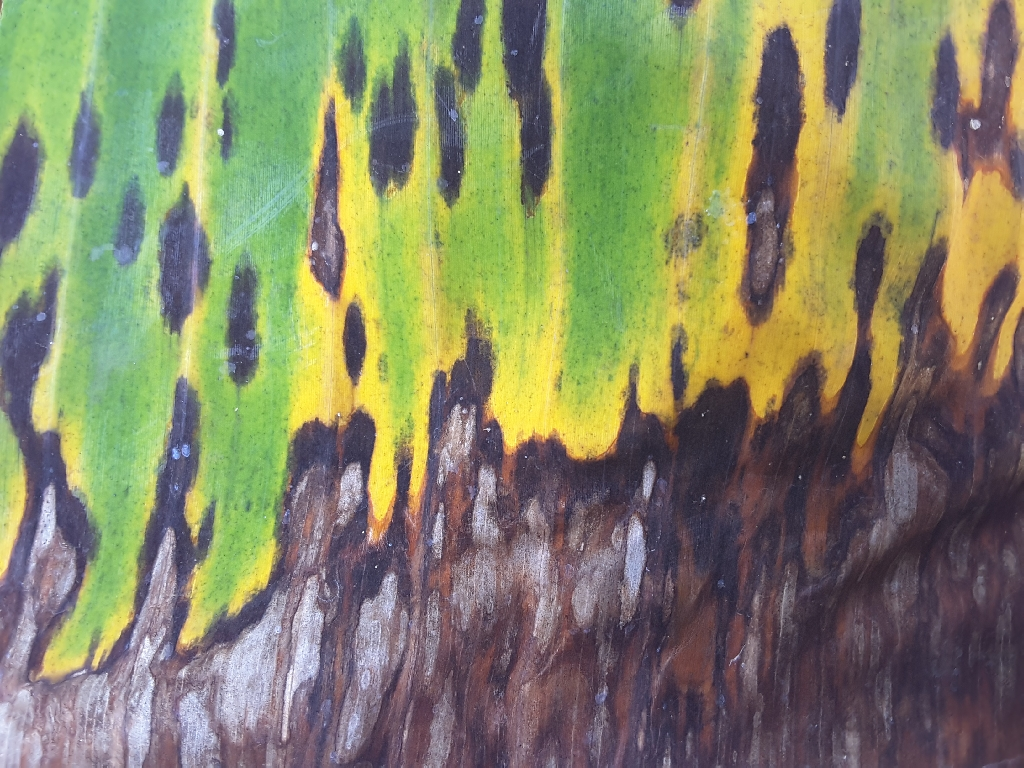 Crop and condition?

banana, black sigatoka
